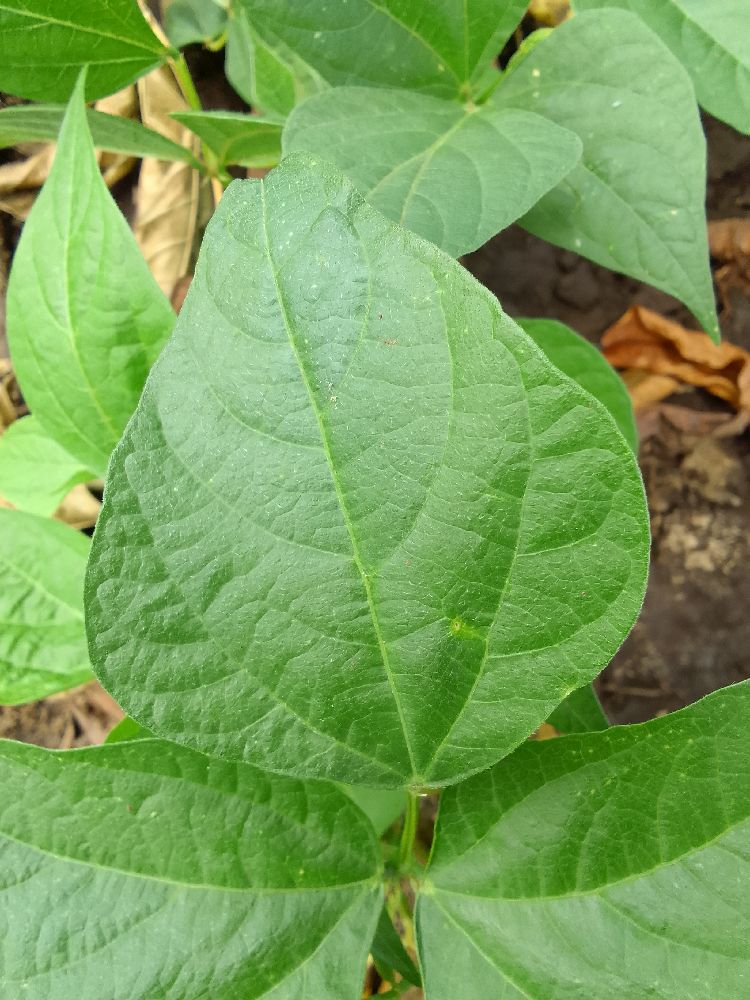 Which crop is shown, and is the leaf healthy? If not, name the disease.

common bean, healthy
